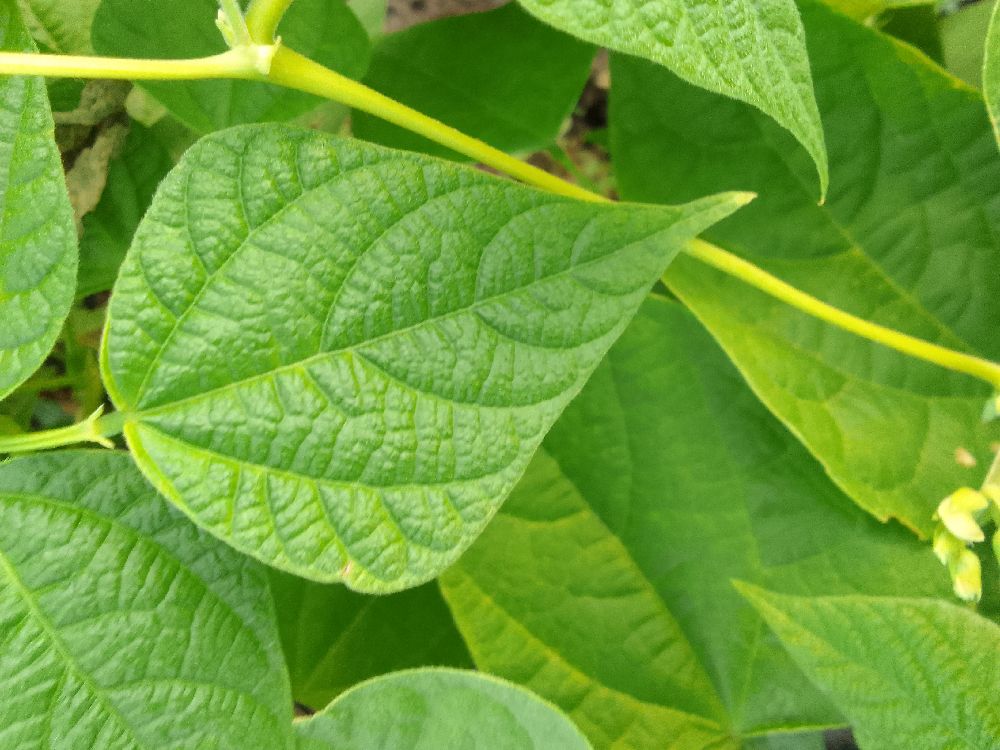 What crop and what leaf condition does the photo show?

common bean, healthy
